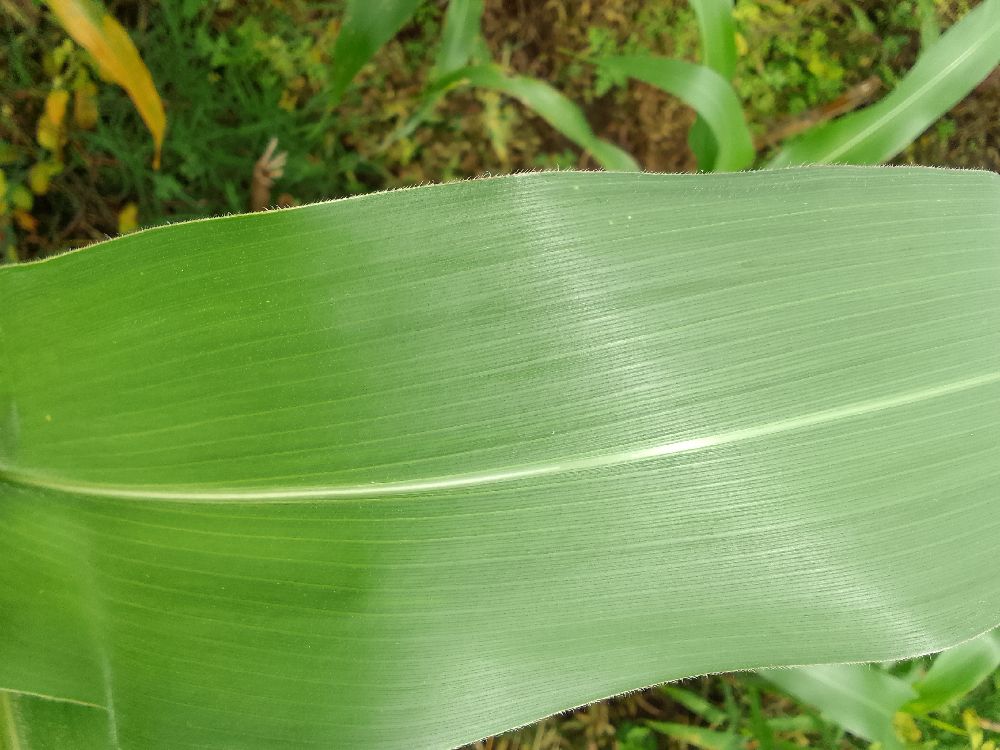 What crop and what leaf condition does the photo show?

maize, healthy
